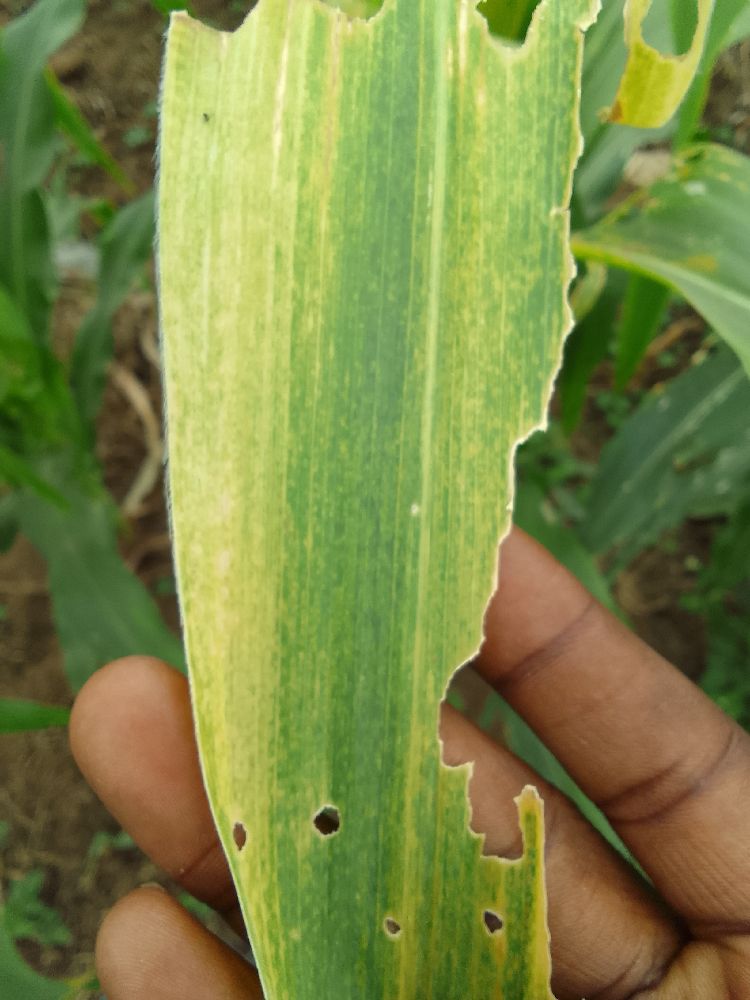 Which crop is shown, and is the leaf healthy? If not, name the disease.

maize, maize lethal necrosis
